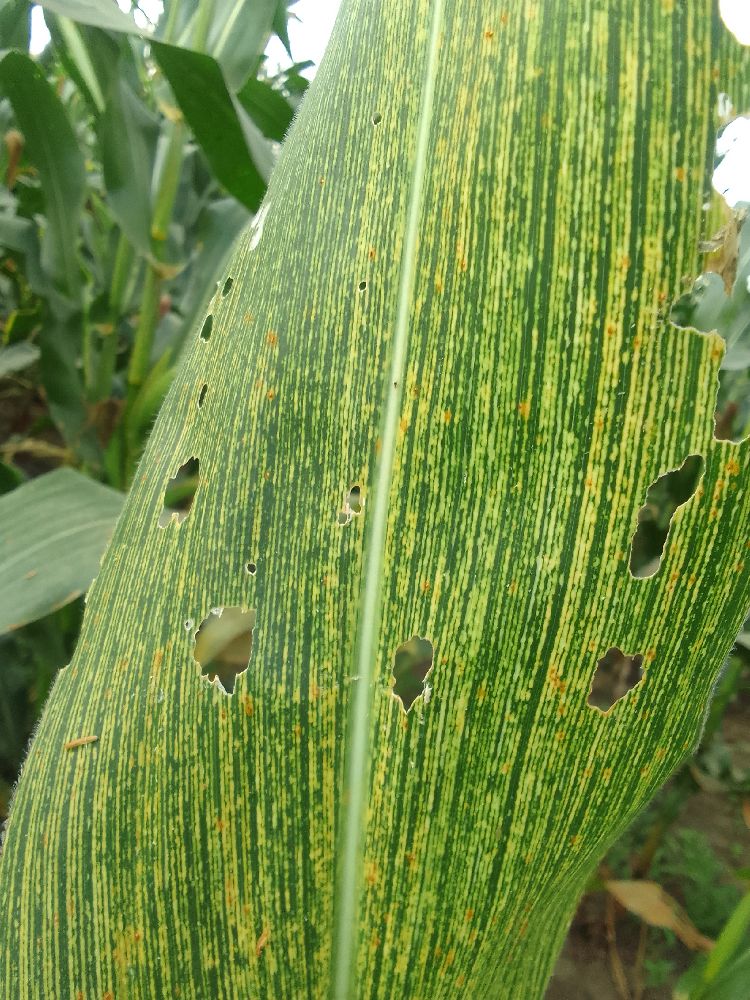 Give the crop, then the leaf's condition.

maize, maize streak virus
